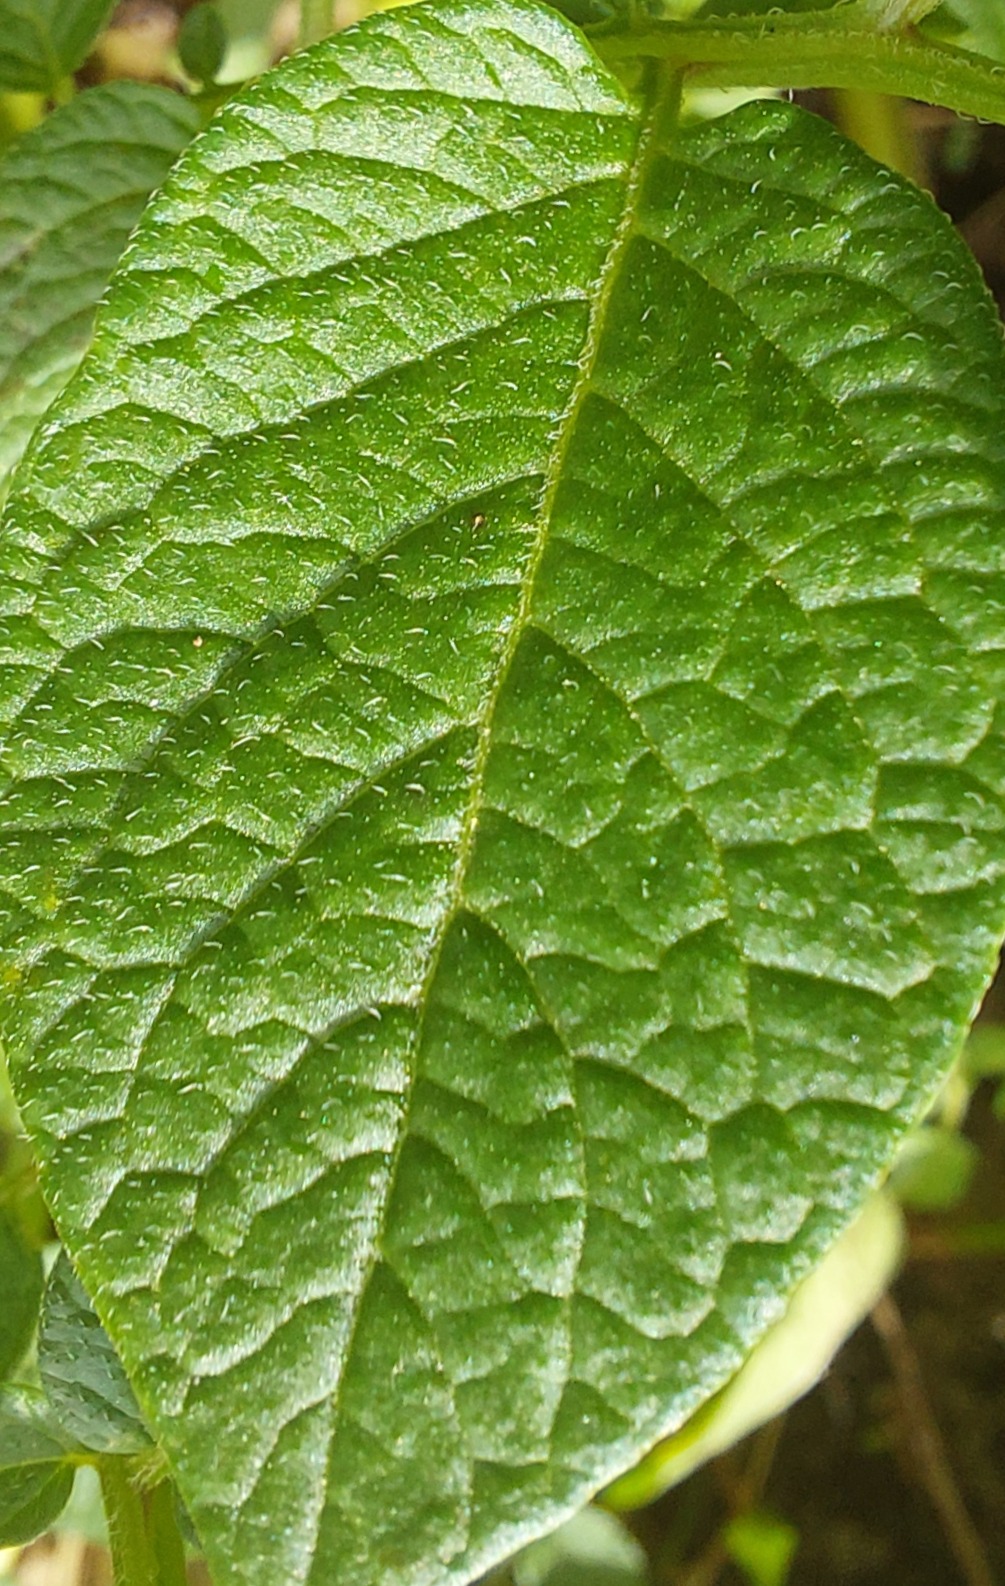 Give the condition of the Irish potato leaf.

healthy
